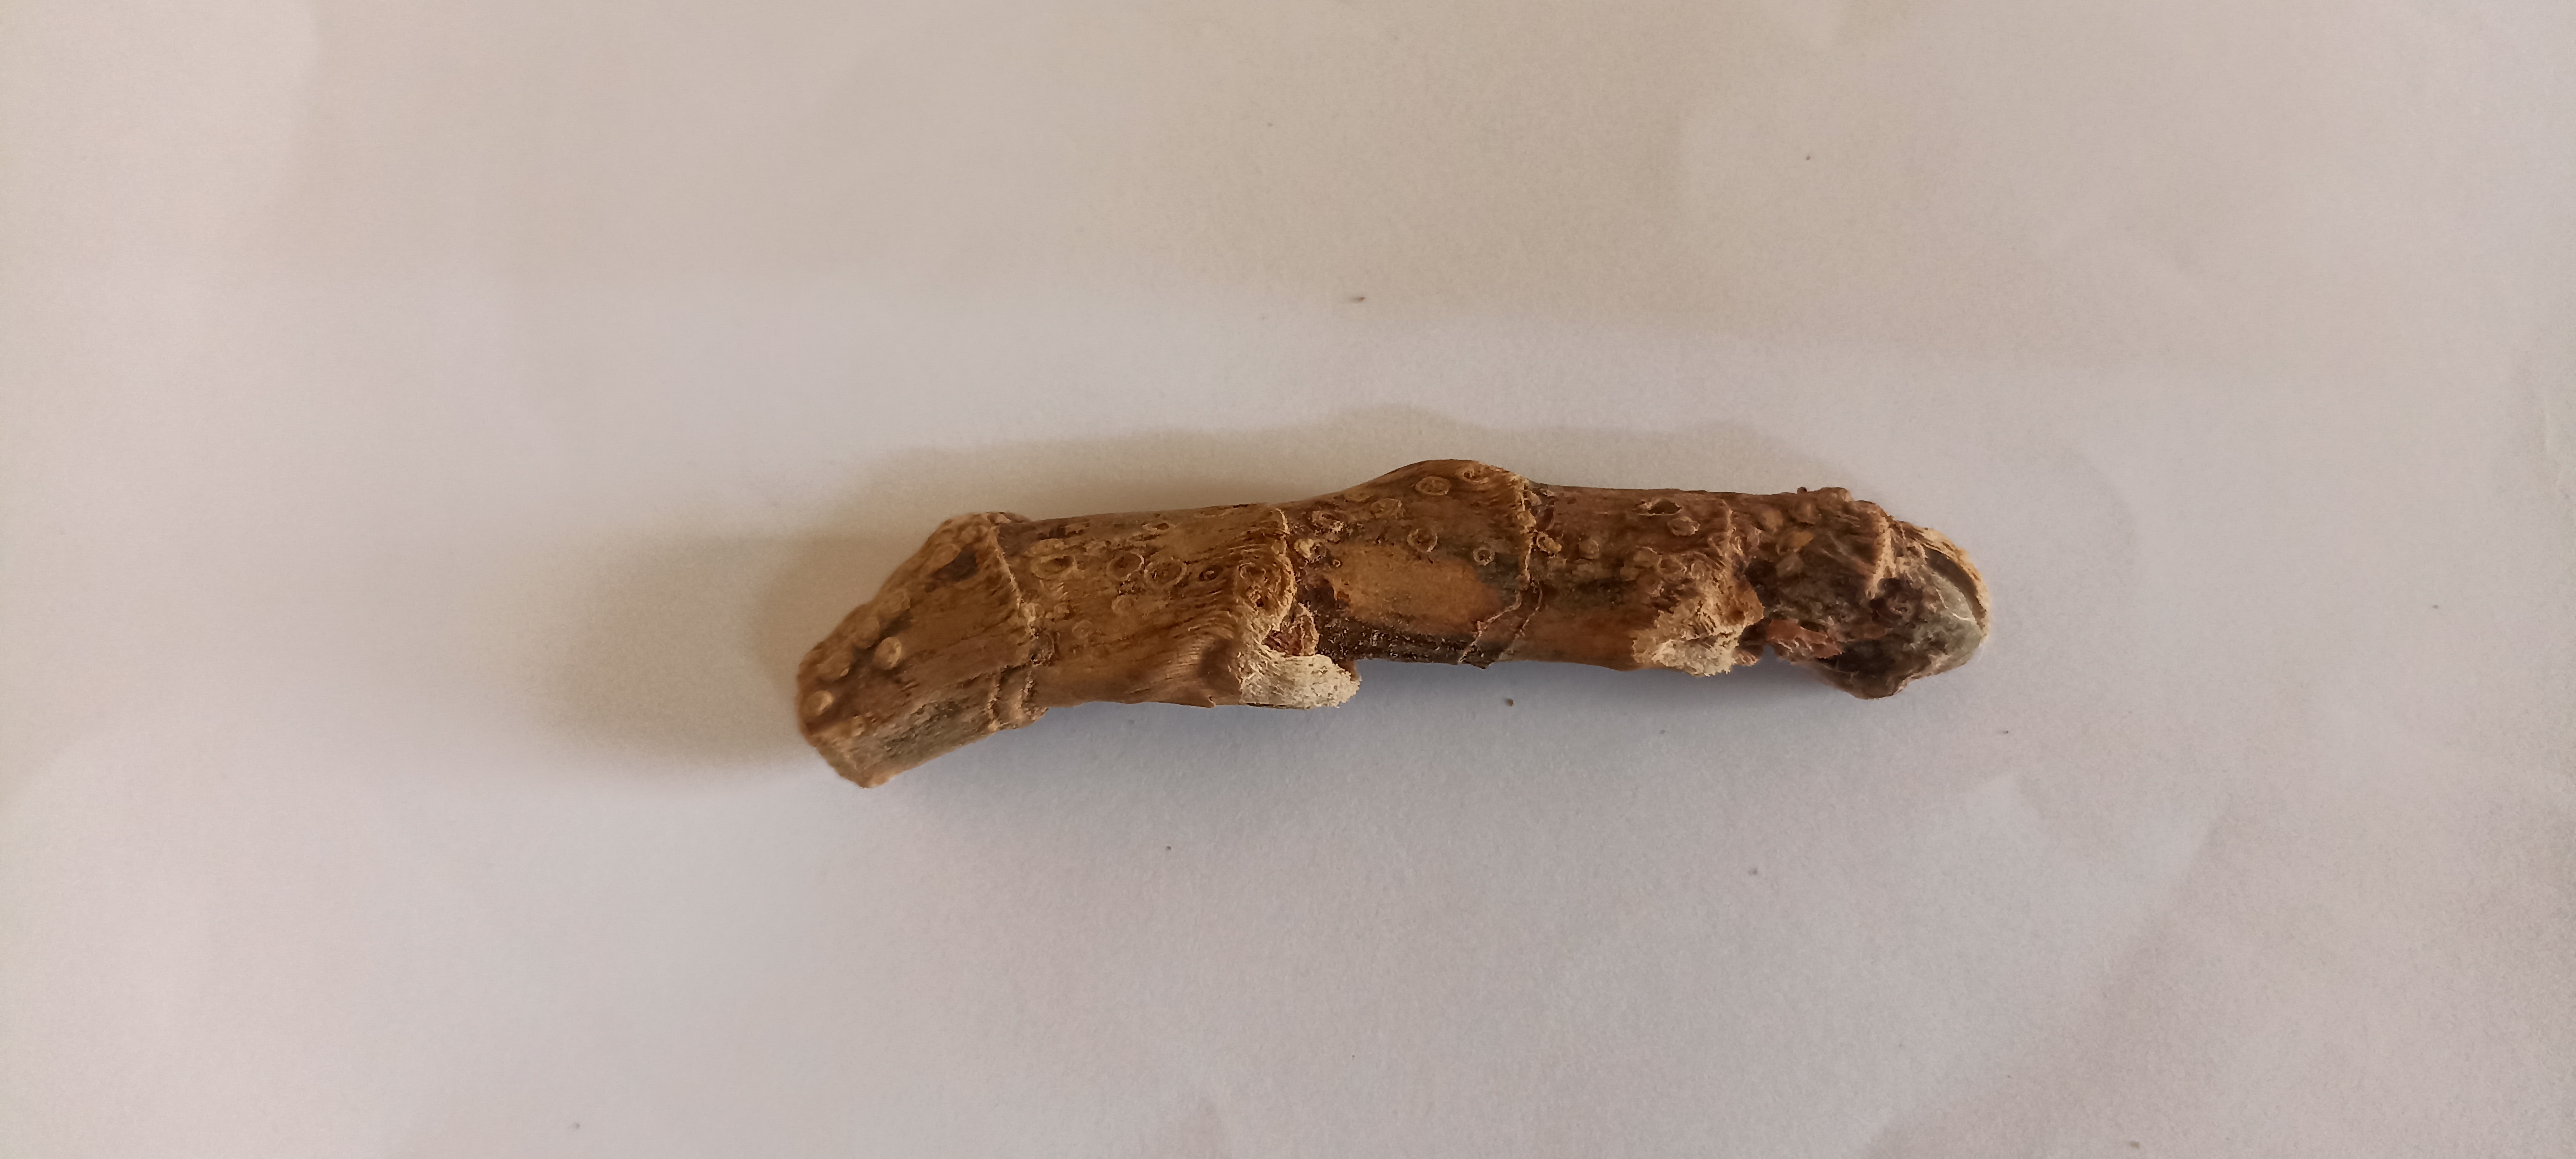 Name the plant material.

vekhand
